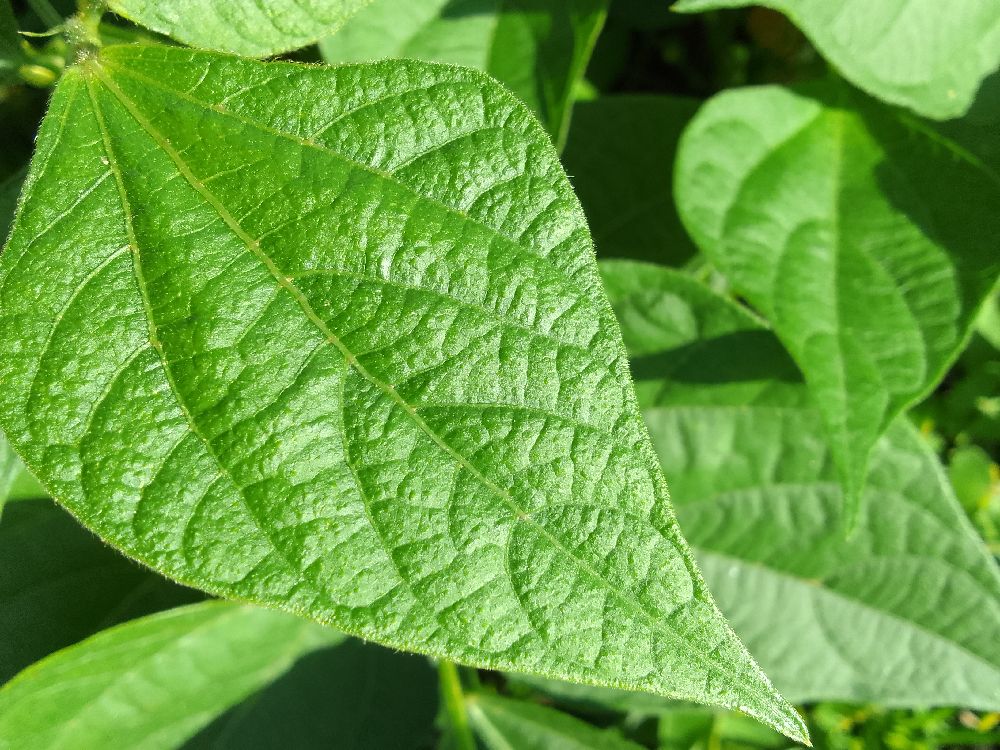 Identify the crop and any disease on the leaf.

common bean, healthy
